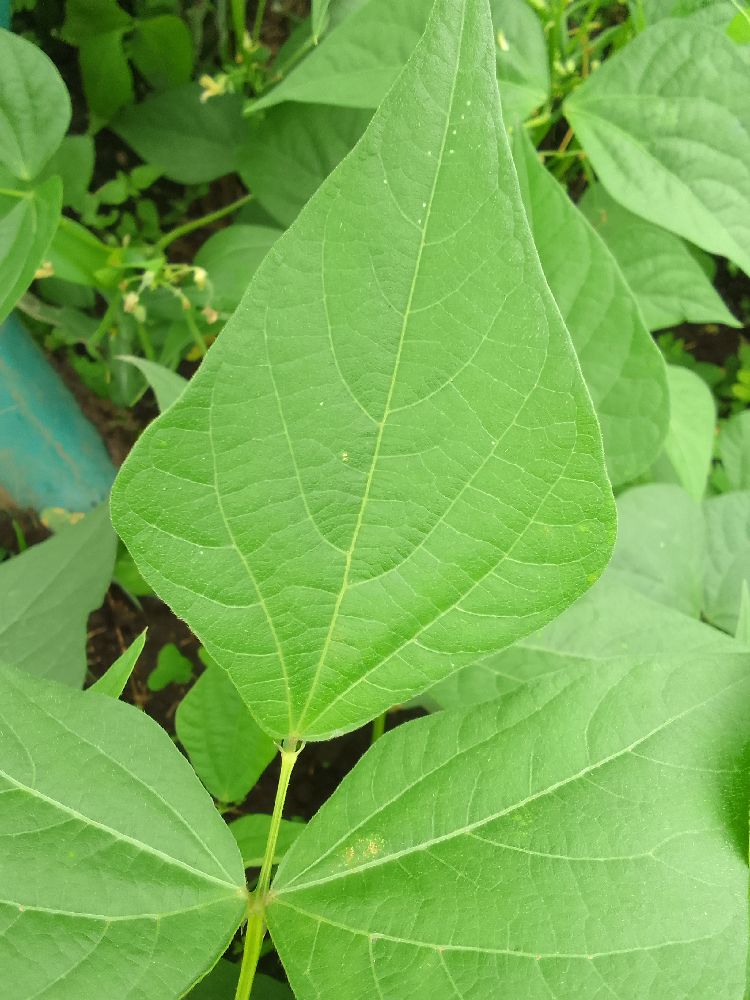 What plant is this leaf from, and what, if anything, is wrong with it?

common bean, healthy
